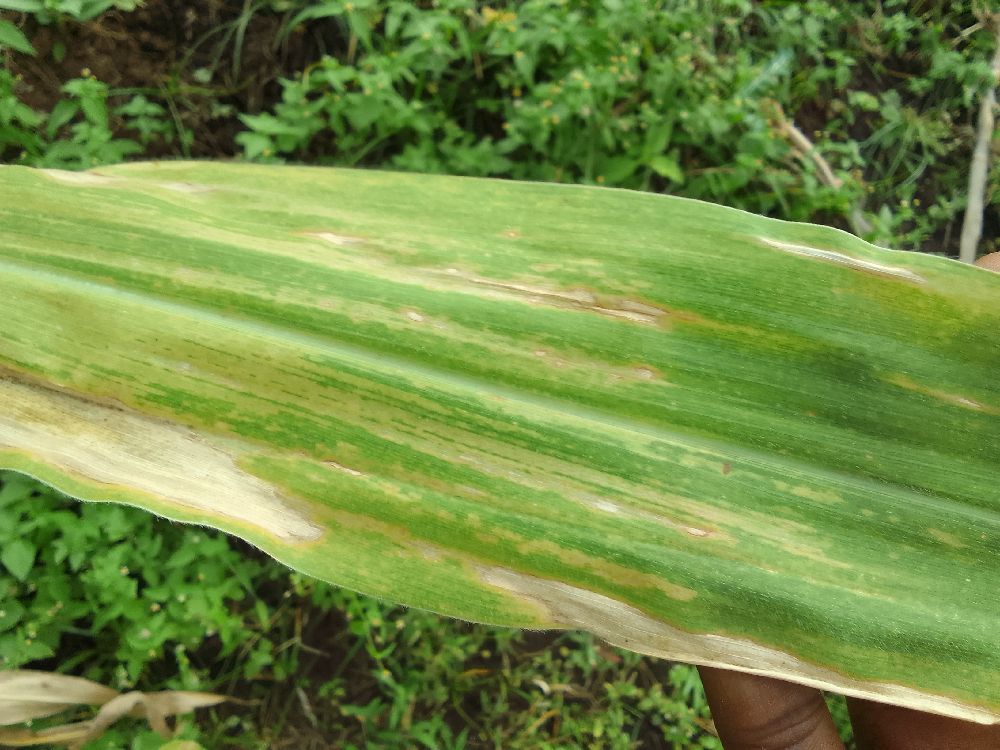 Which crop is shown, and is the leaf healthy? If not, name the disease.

maize, maize lethal necrosis
